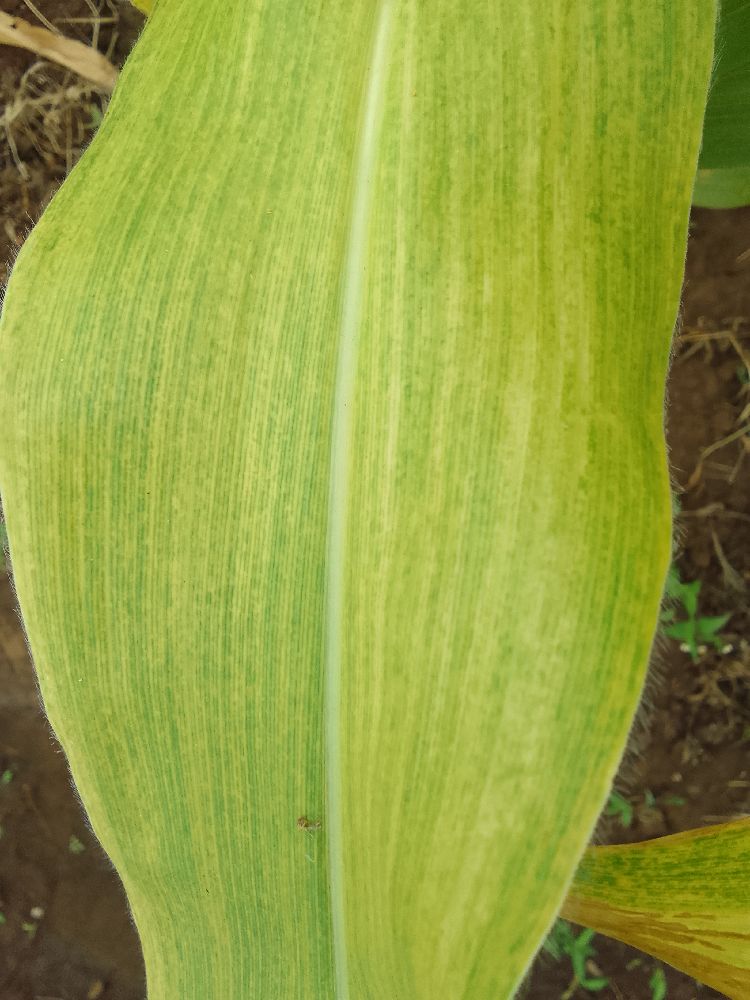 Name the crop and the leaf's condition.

maize, maize lethal necrosis
